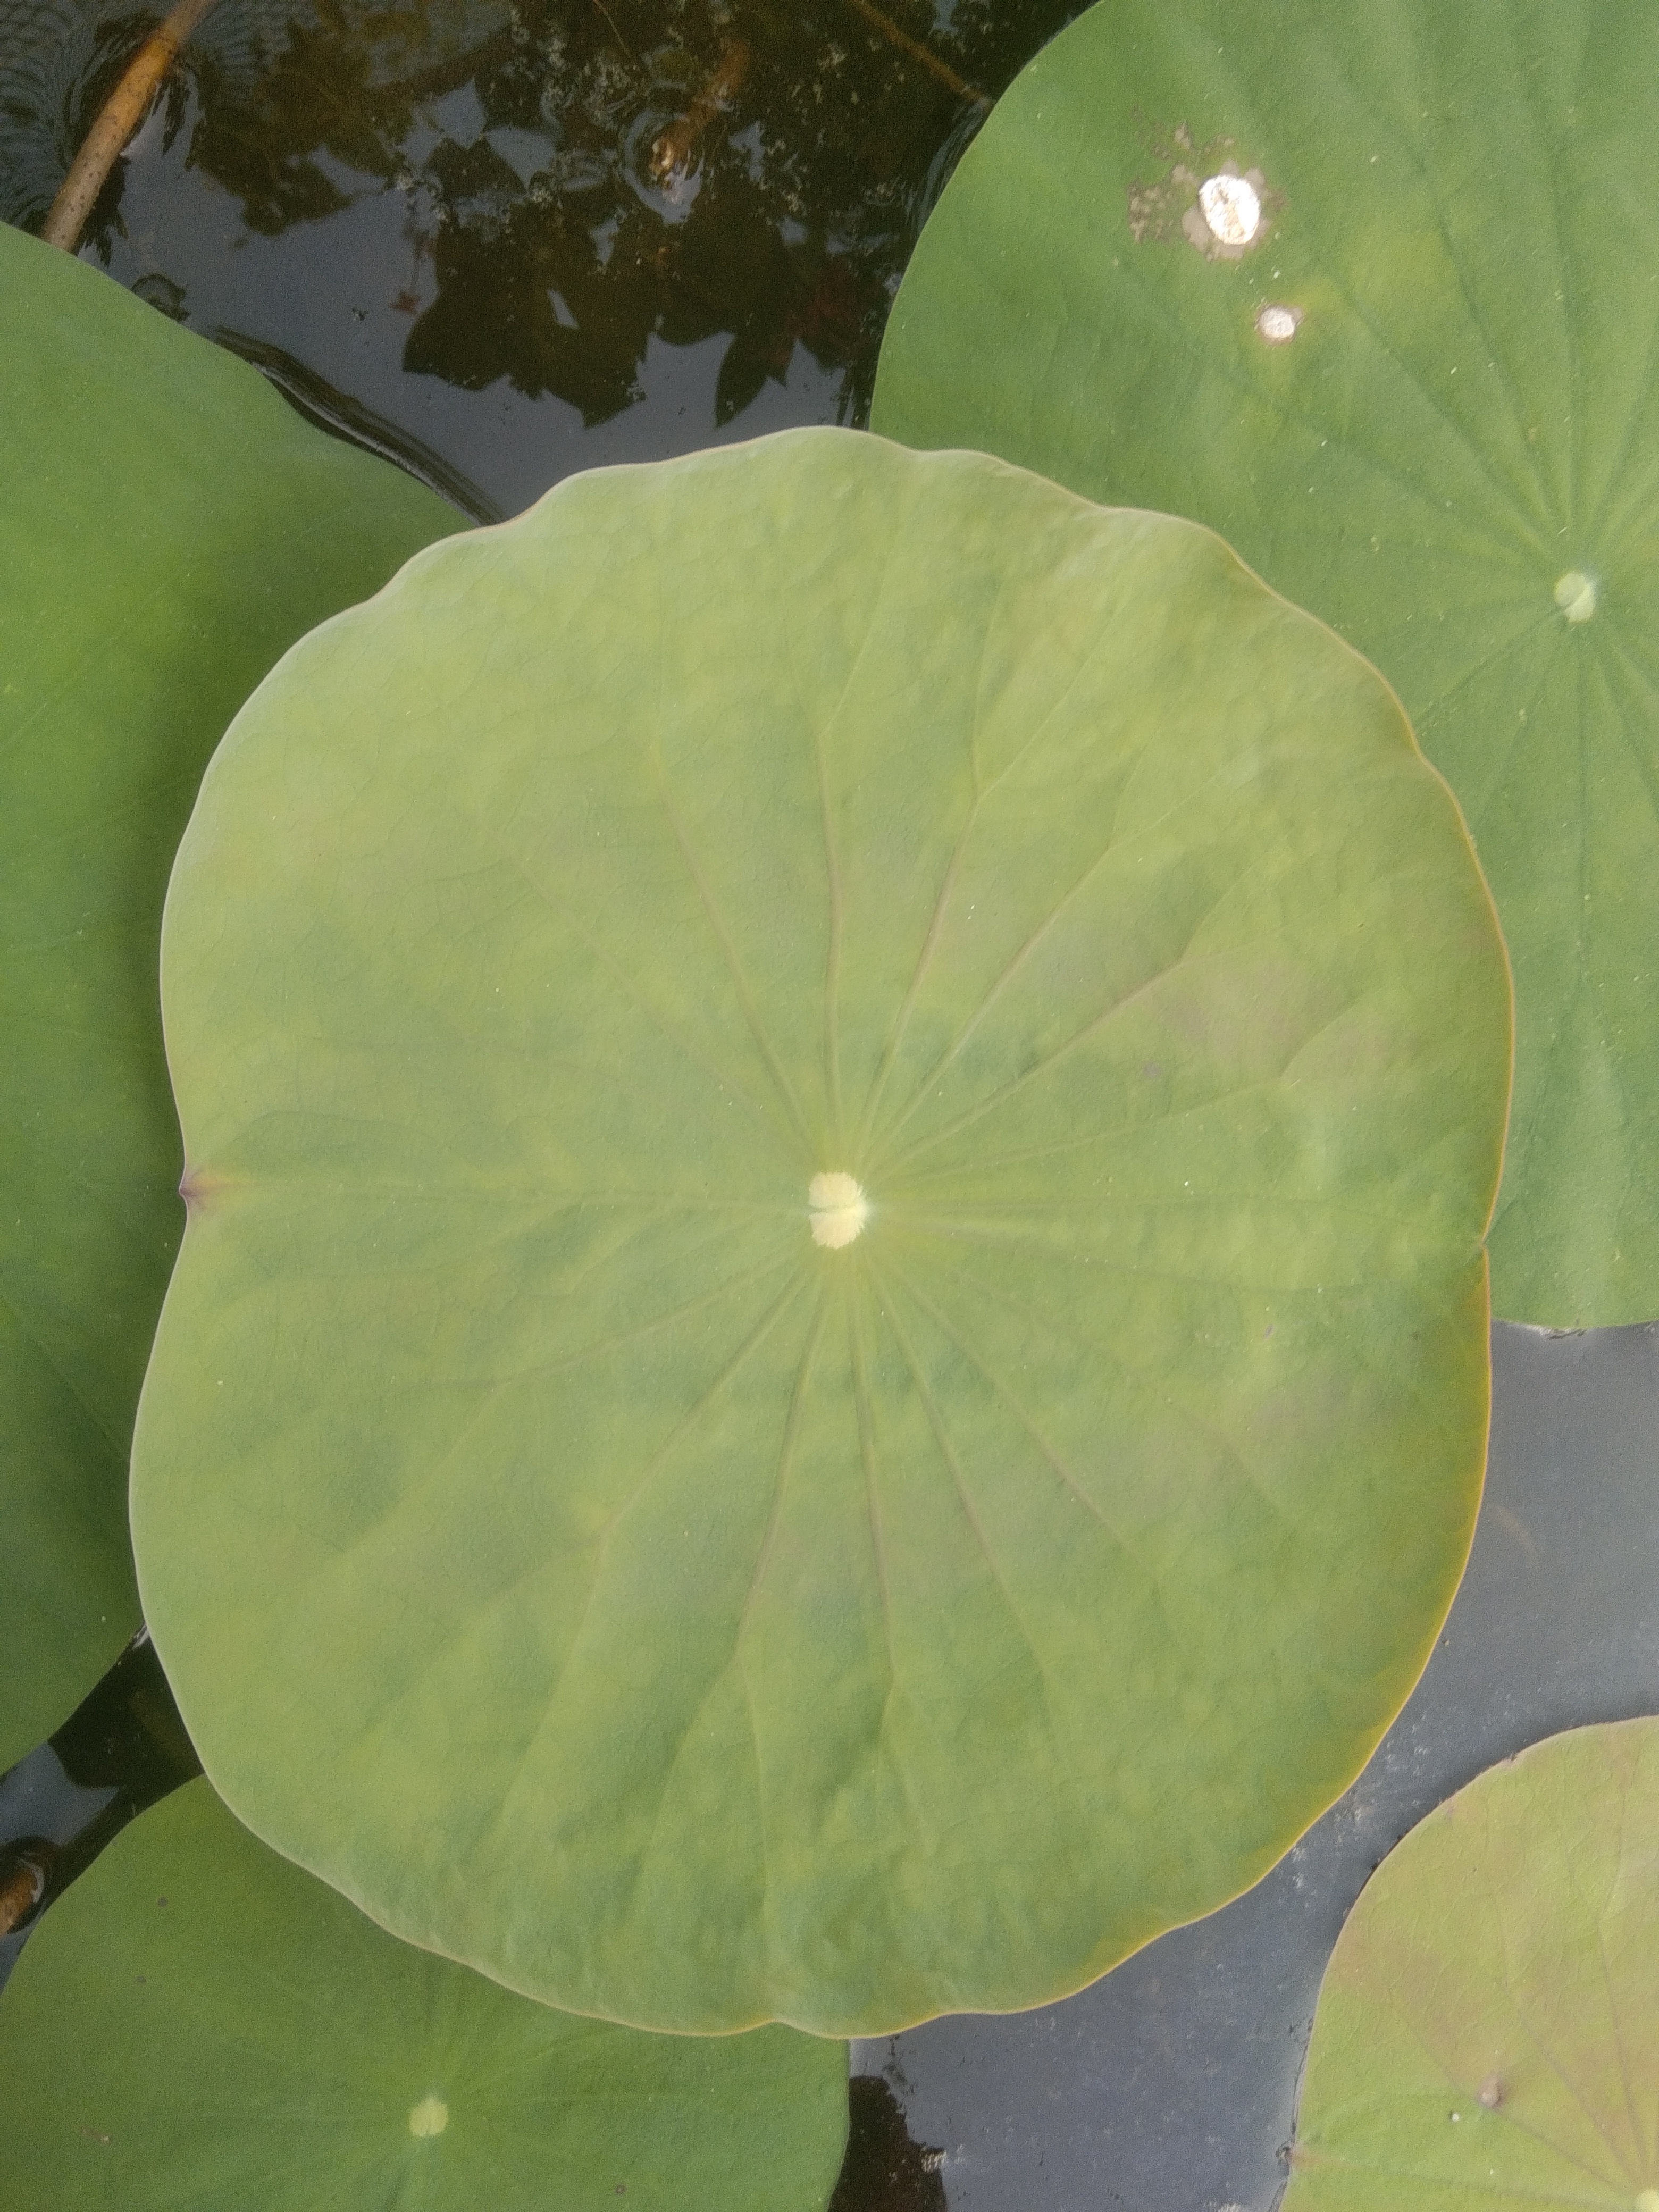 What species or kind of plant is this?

lotus
